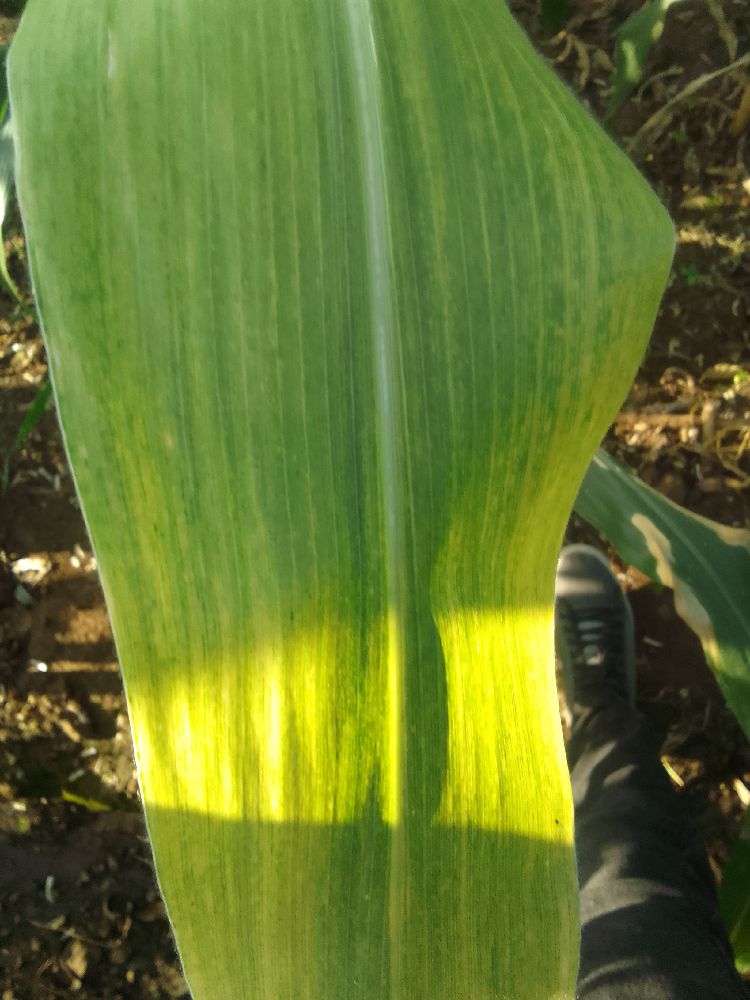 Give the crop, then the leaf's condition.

maize, maize lethal necrosis
